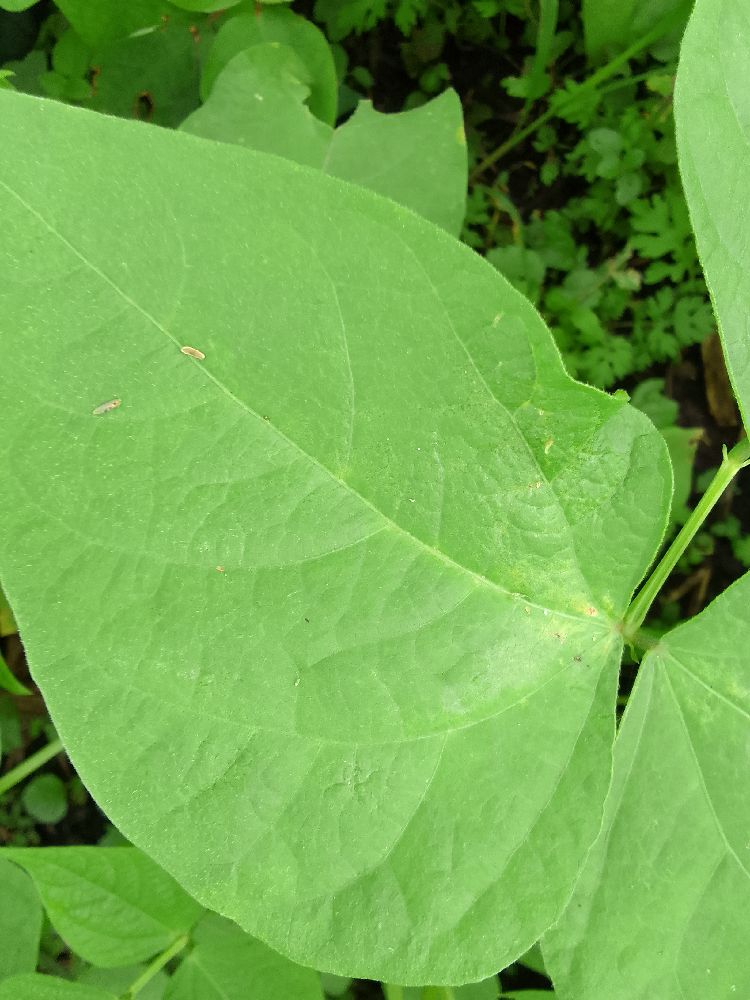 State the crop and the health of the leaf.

common bean, healthy
